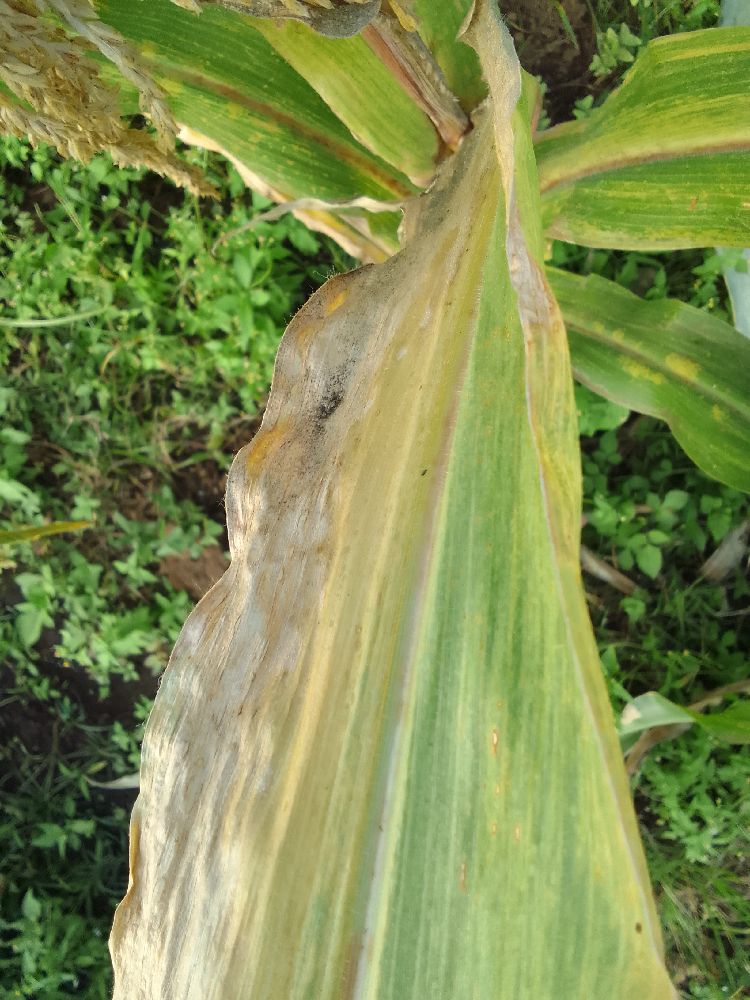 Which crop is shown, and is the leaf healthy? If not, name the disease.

maize, maize lethal necrosis
